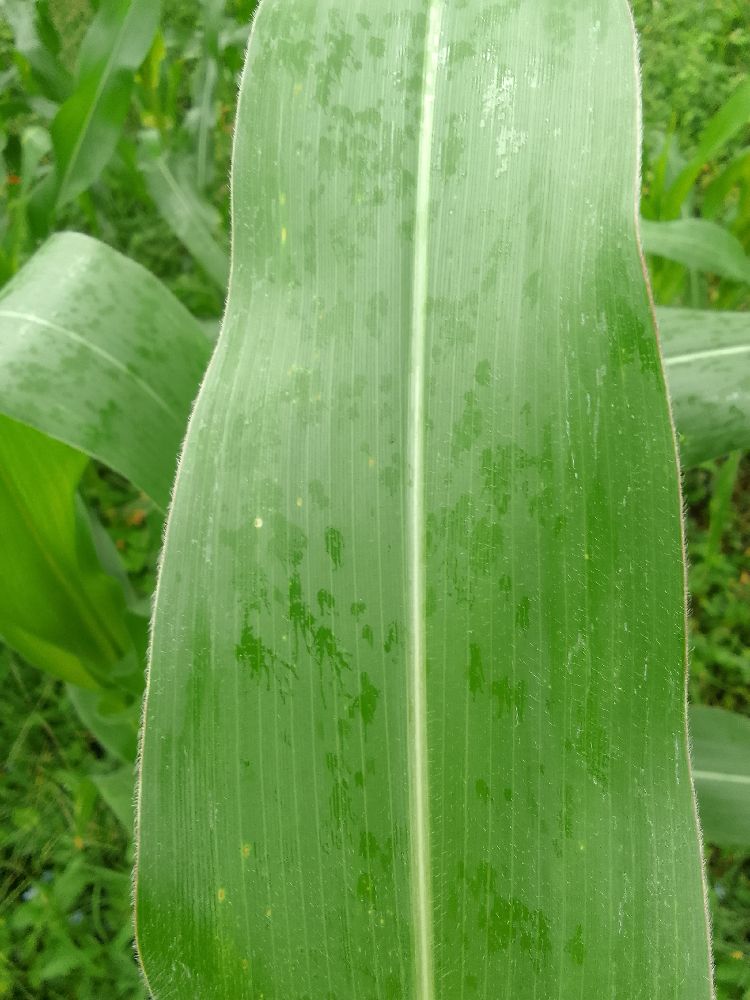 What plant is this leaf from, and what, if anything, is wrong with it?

maize, healthy
